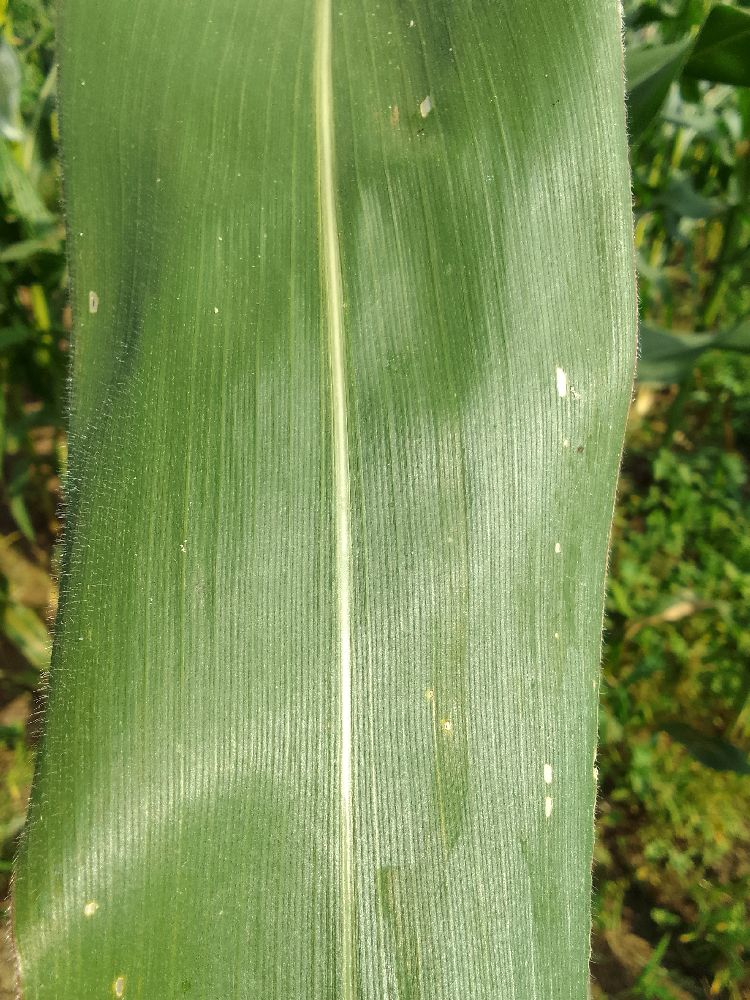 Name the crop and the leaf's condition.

maize, healthy
